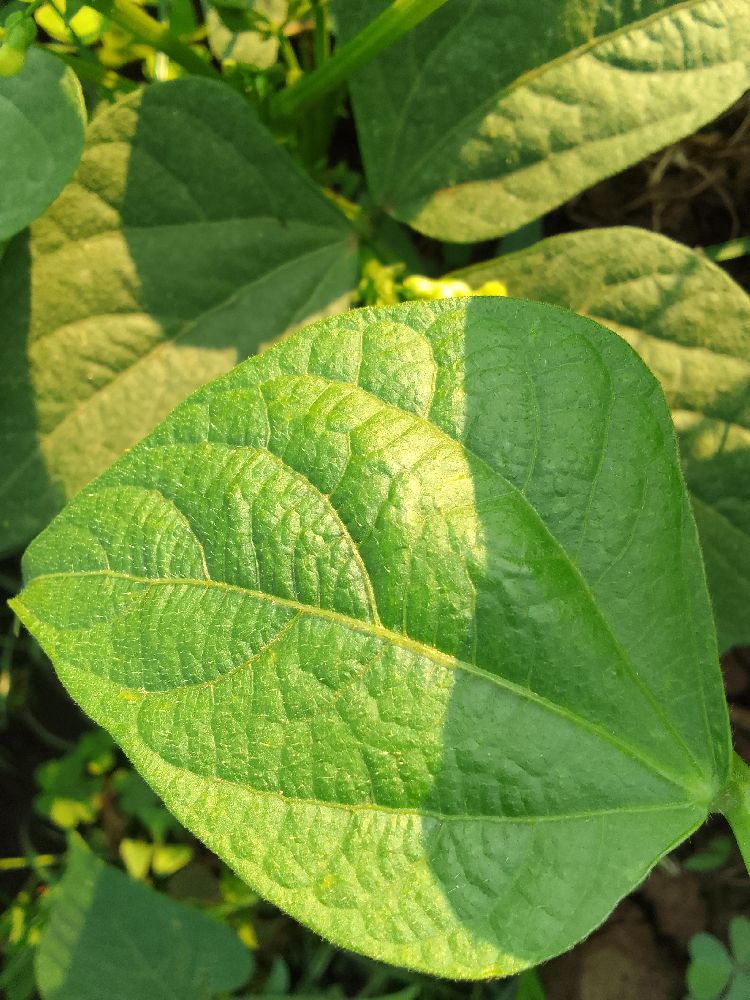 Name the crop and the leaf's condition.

common bean, healthy
